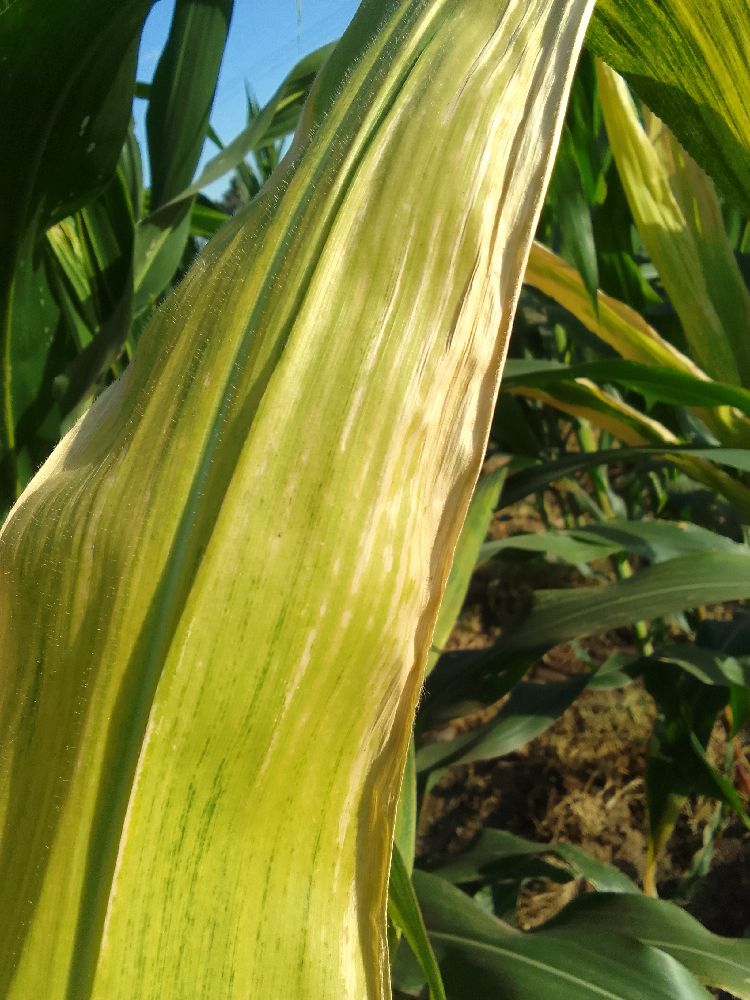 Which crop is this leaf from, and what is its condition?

maize, maize lethal necrosis
